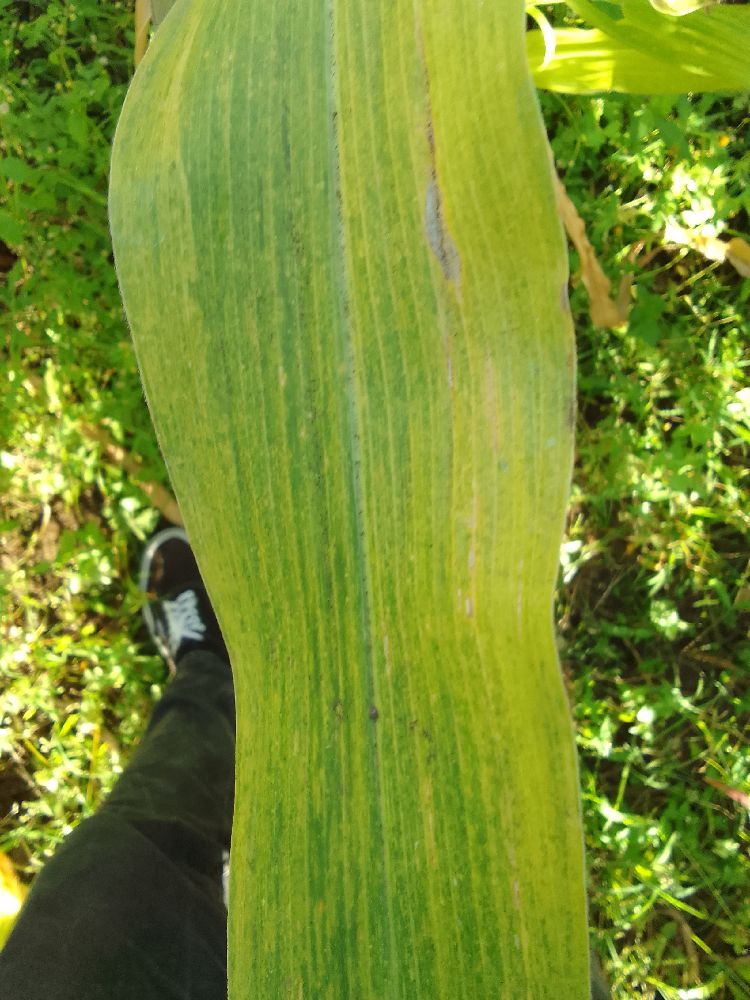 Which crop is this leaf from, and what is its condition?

maize, maize lethal necrosis
